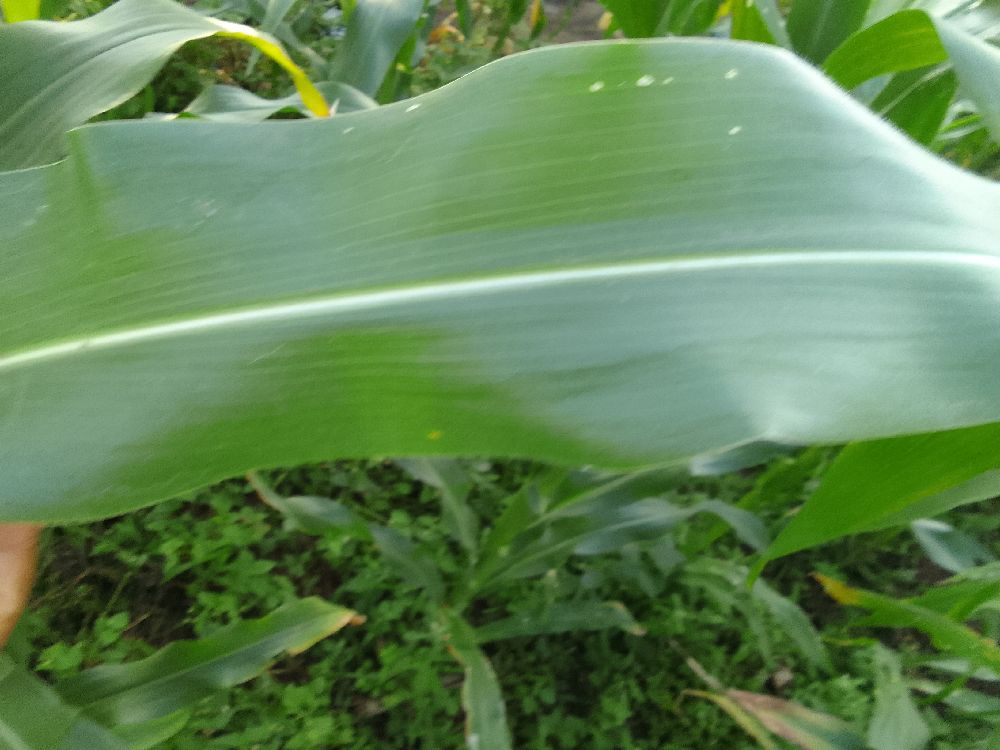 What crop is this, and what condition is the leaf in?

maize, healthy
